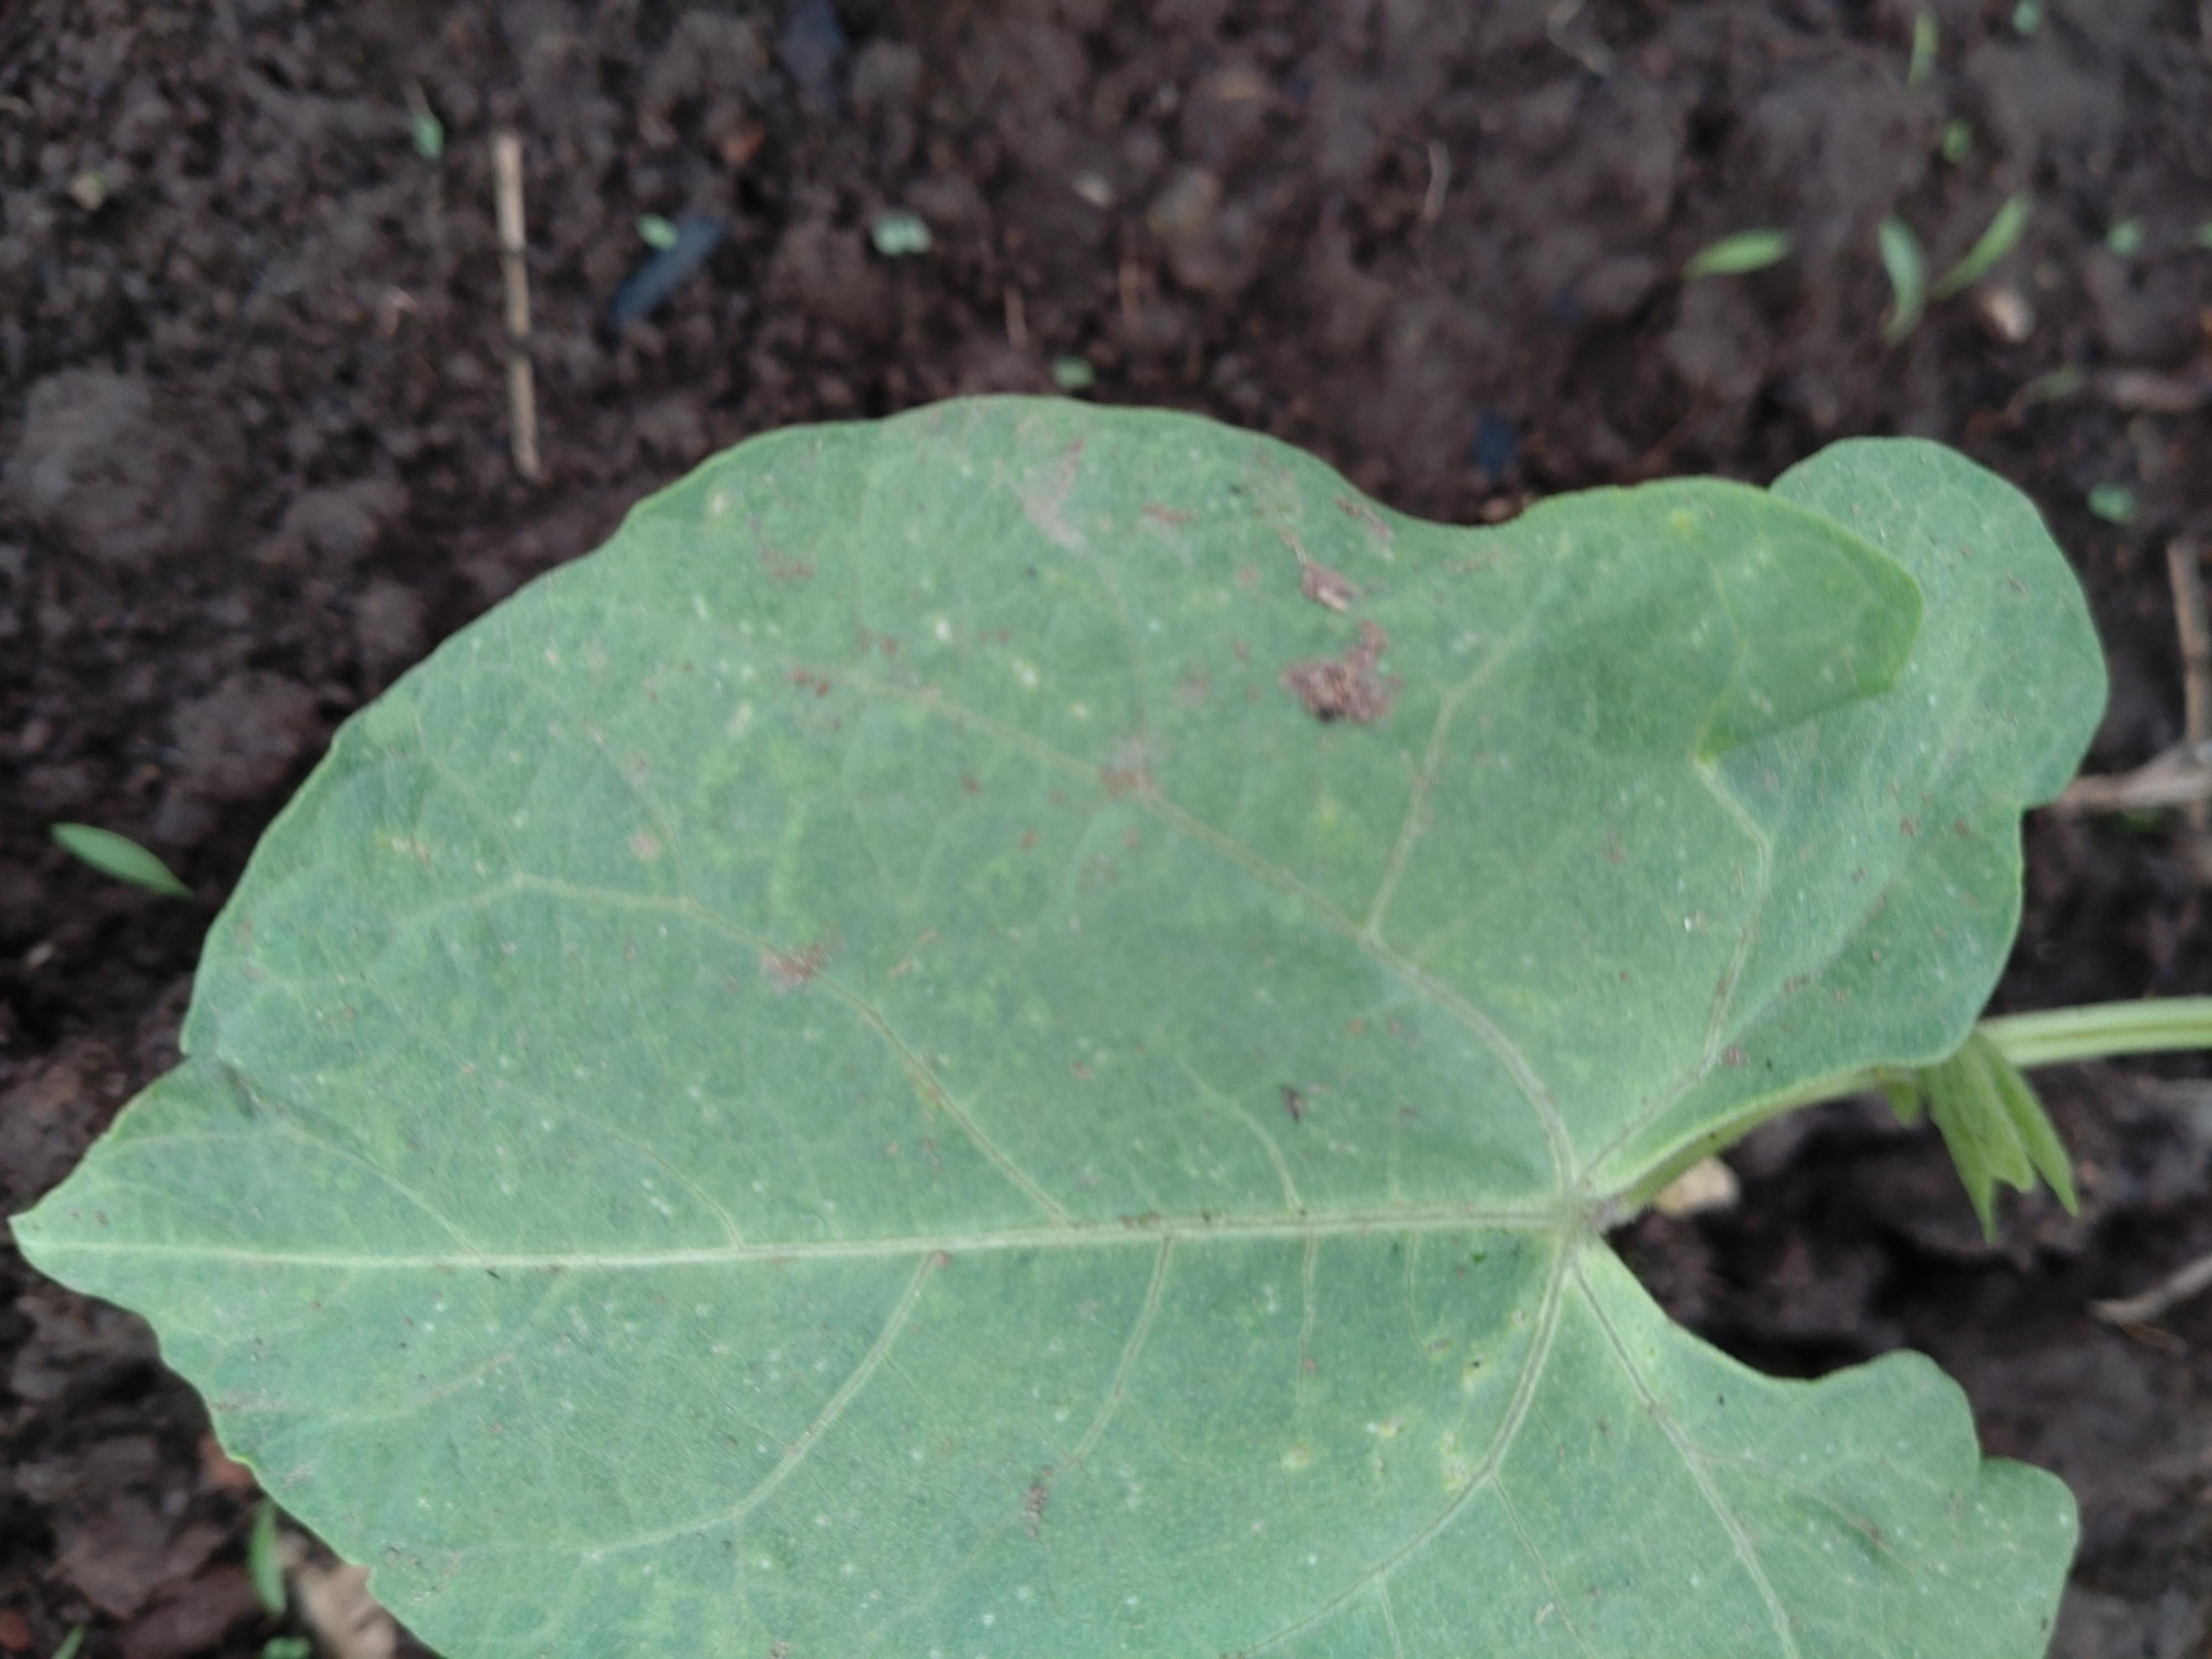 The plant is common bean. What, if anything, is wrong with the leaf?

healthy
